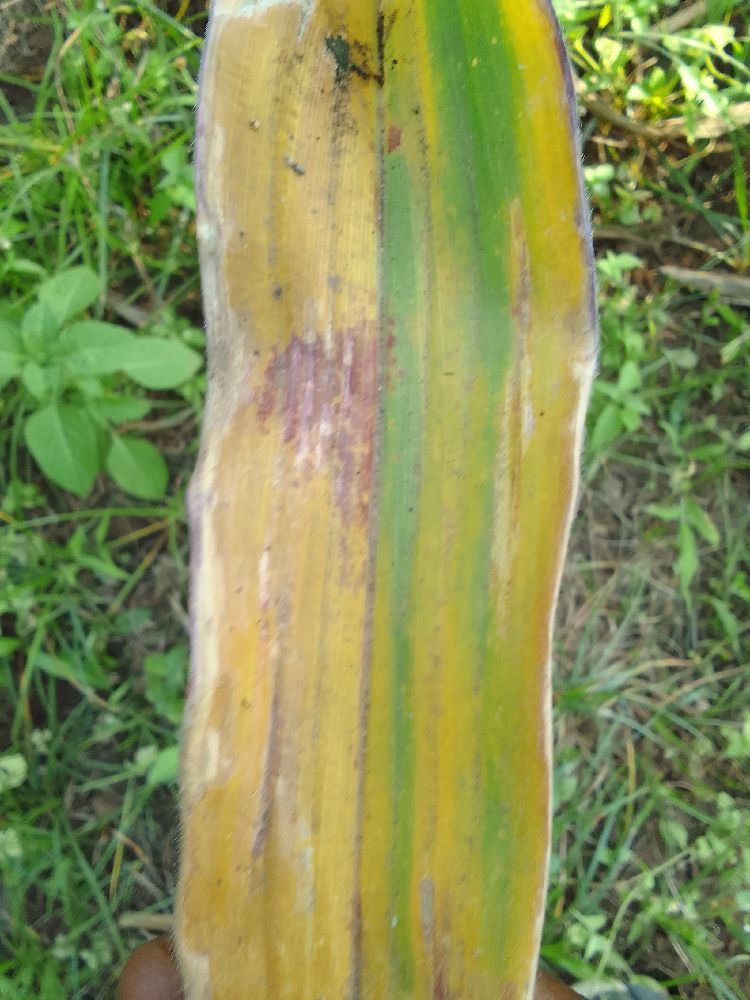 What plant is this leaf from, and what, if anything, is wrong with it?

maize, maize lethal necrosis
